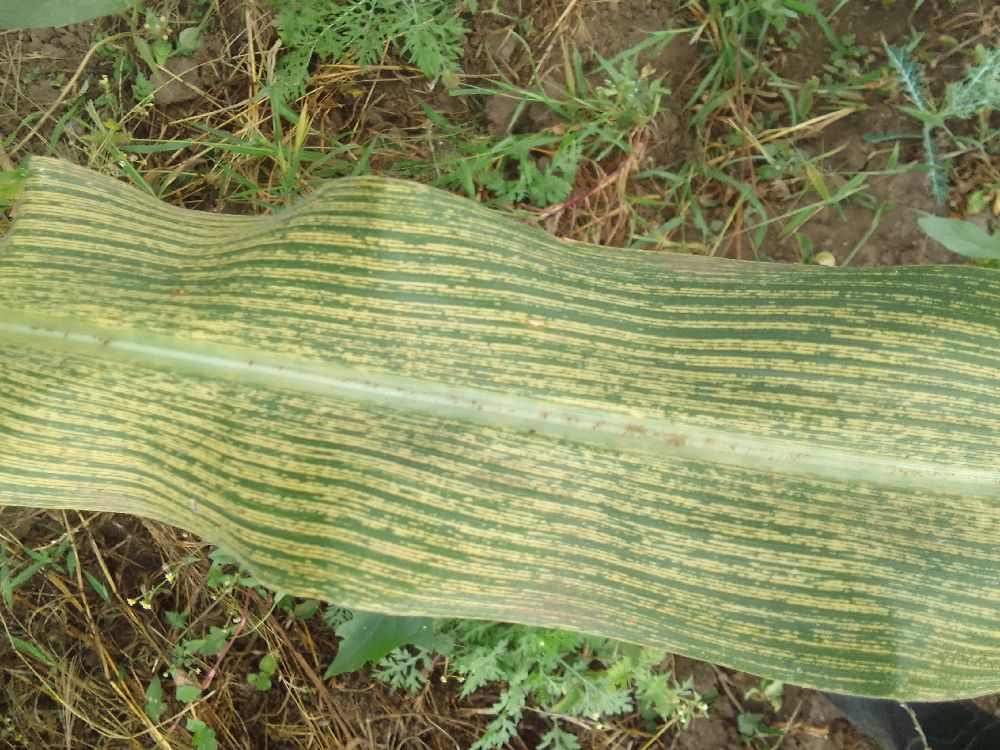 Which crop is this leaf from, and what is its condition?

maize, maize streak virus
